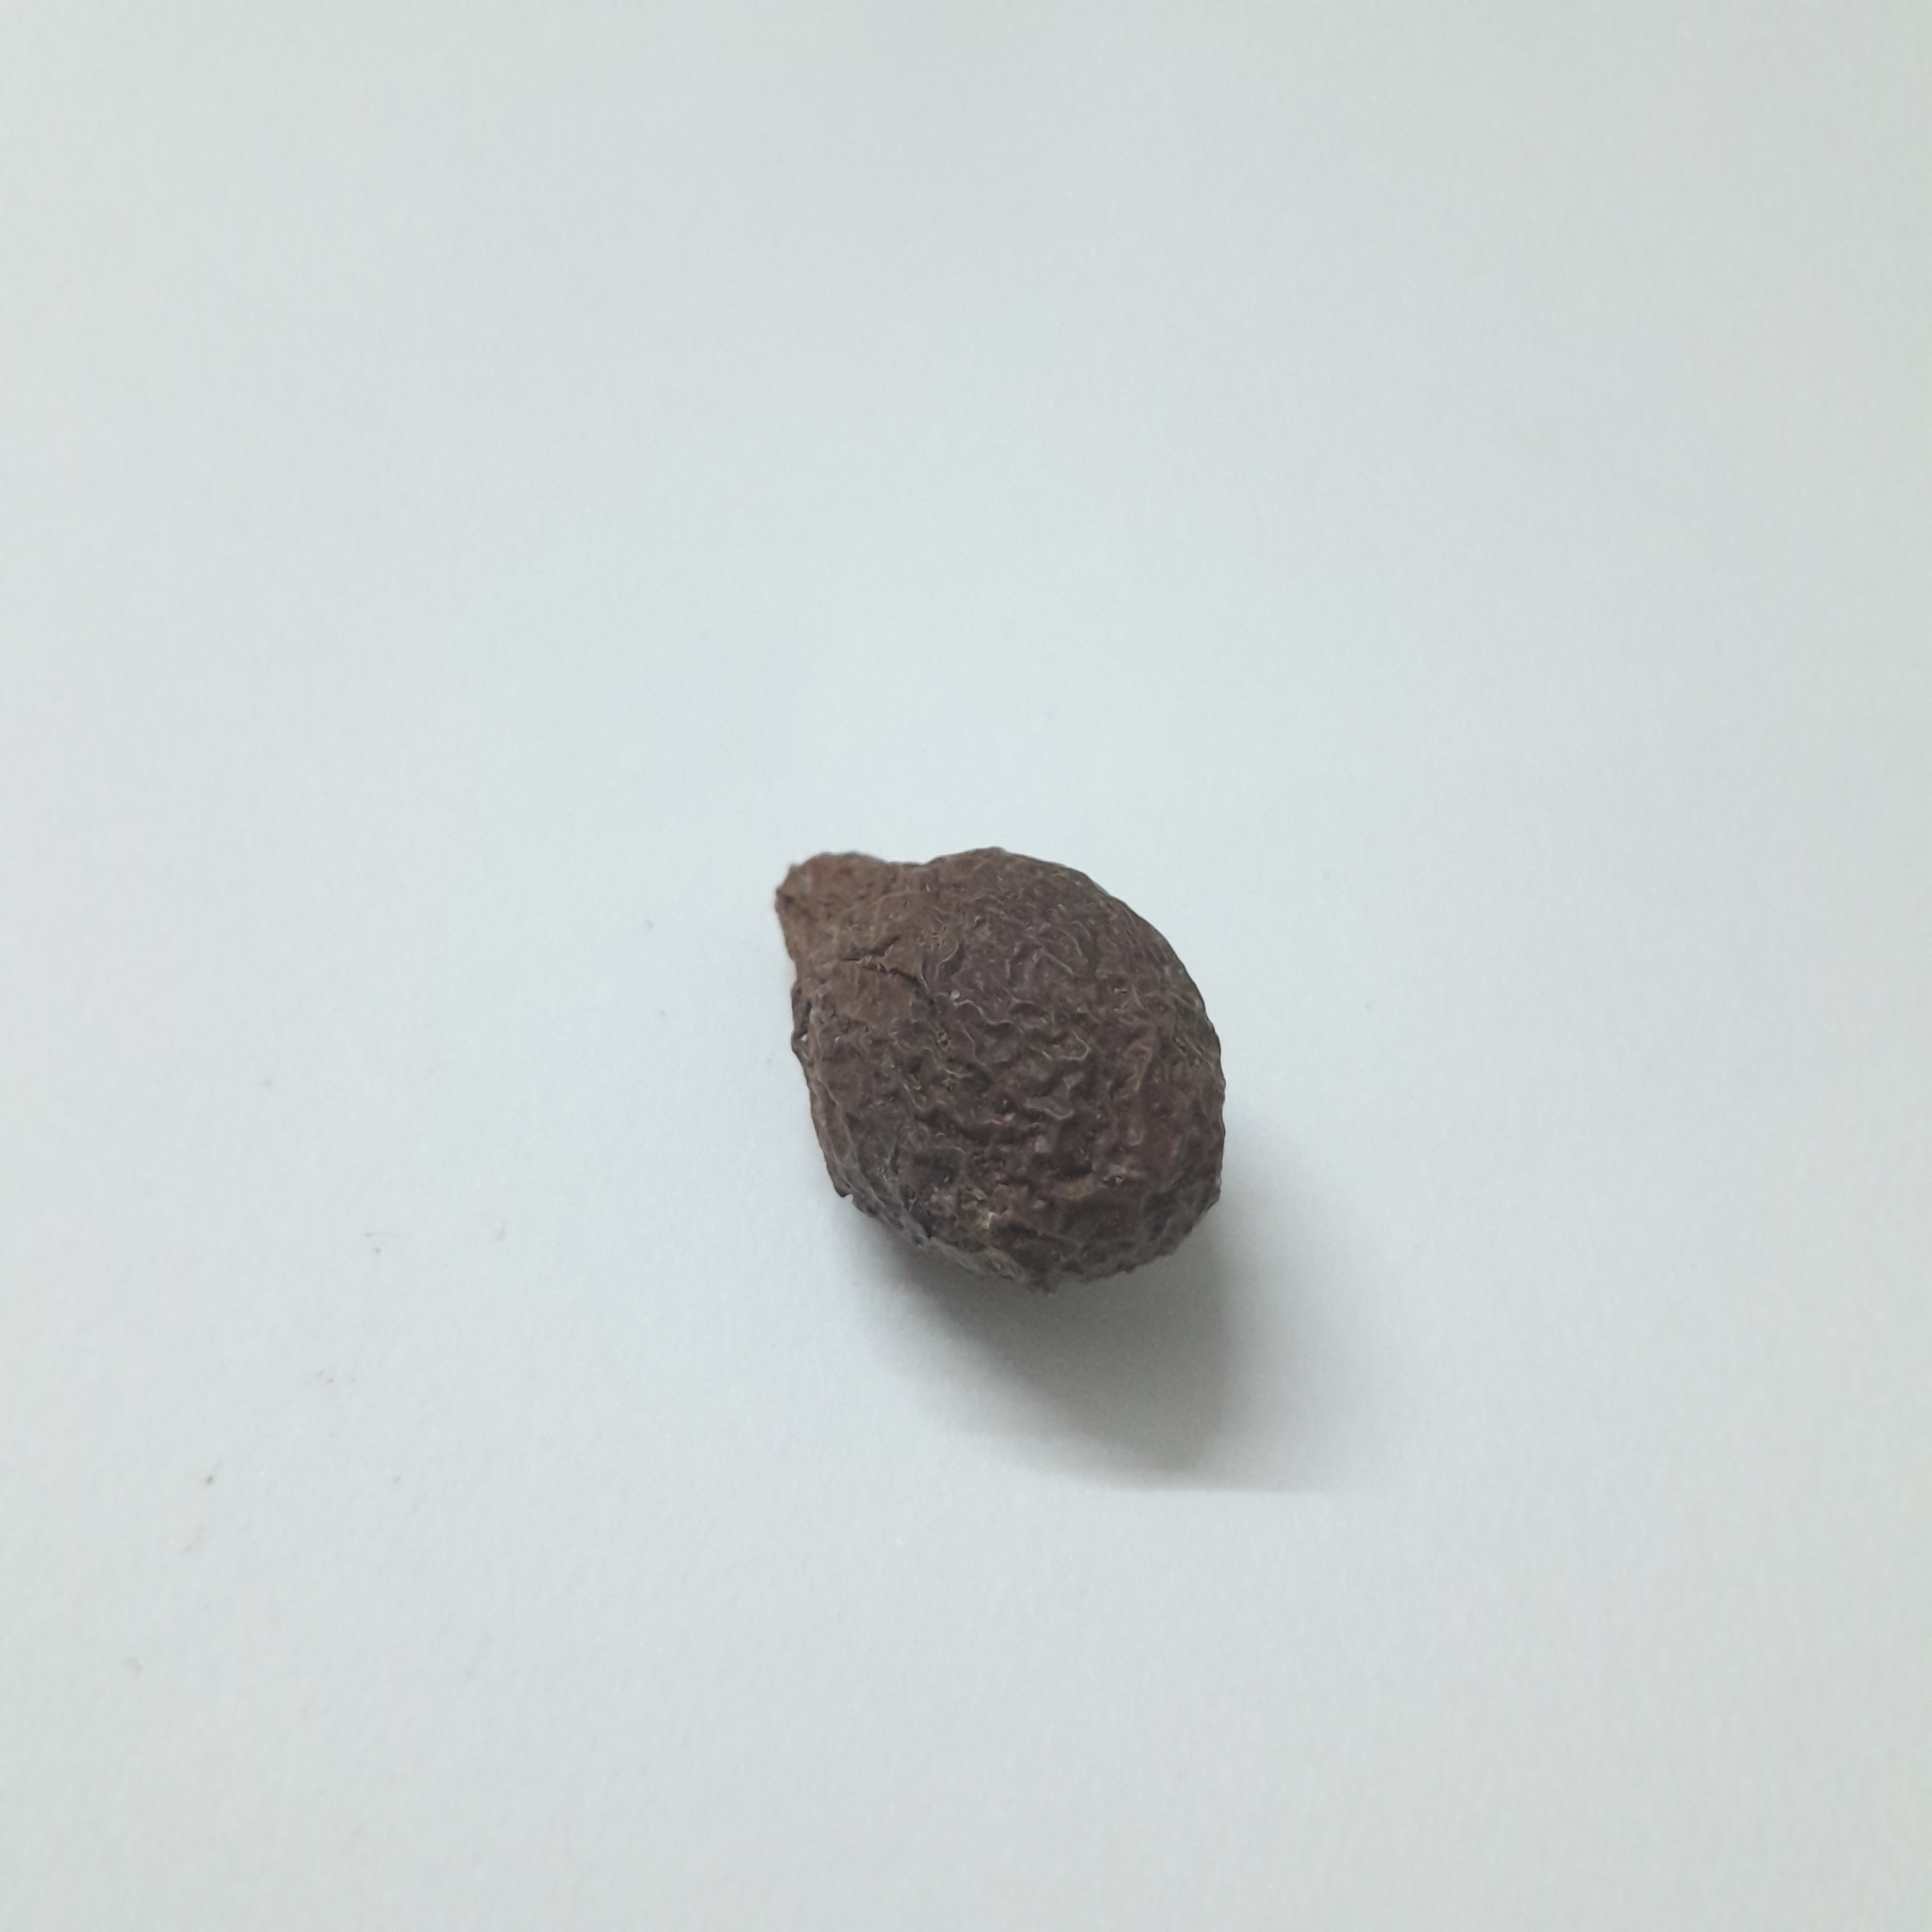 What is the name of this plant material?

niranjanphal
